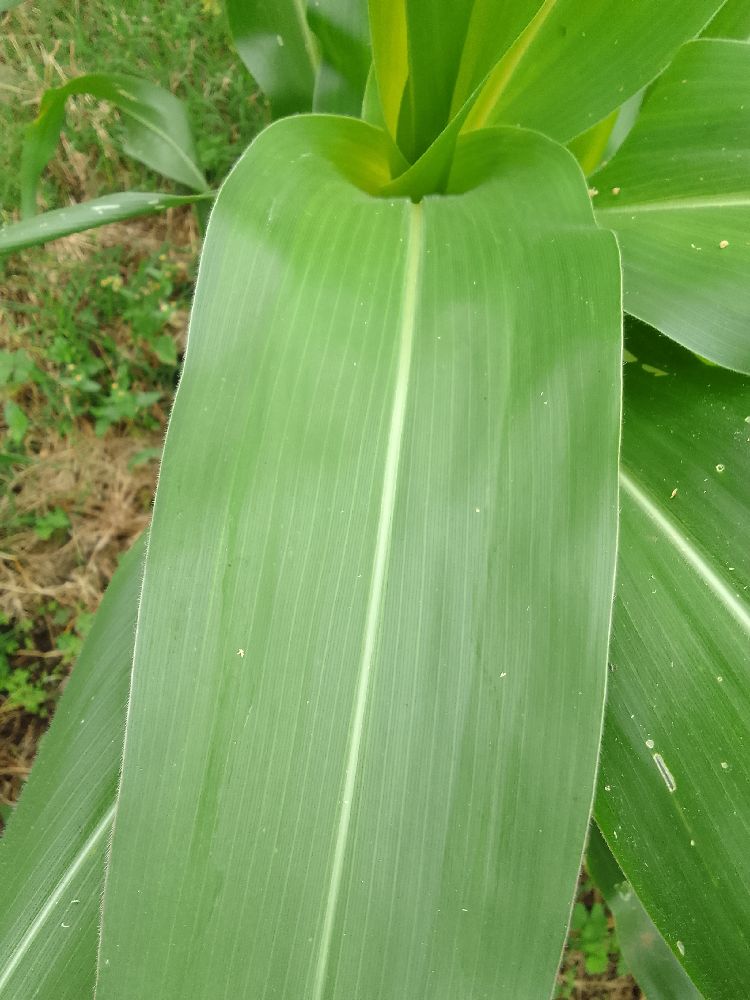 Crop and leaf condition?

maize, healthy
